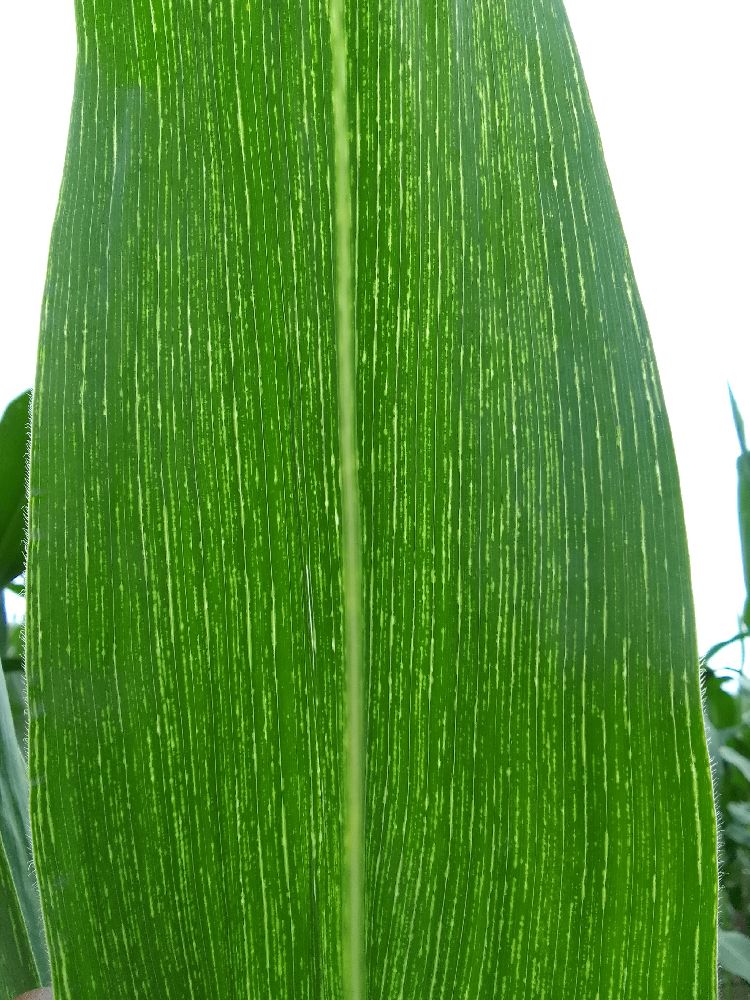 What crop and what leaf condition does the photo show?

maize, maize streak virus
